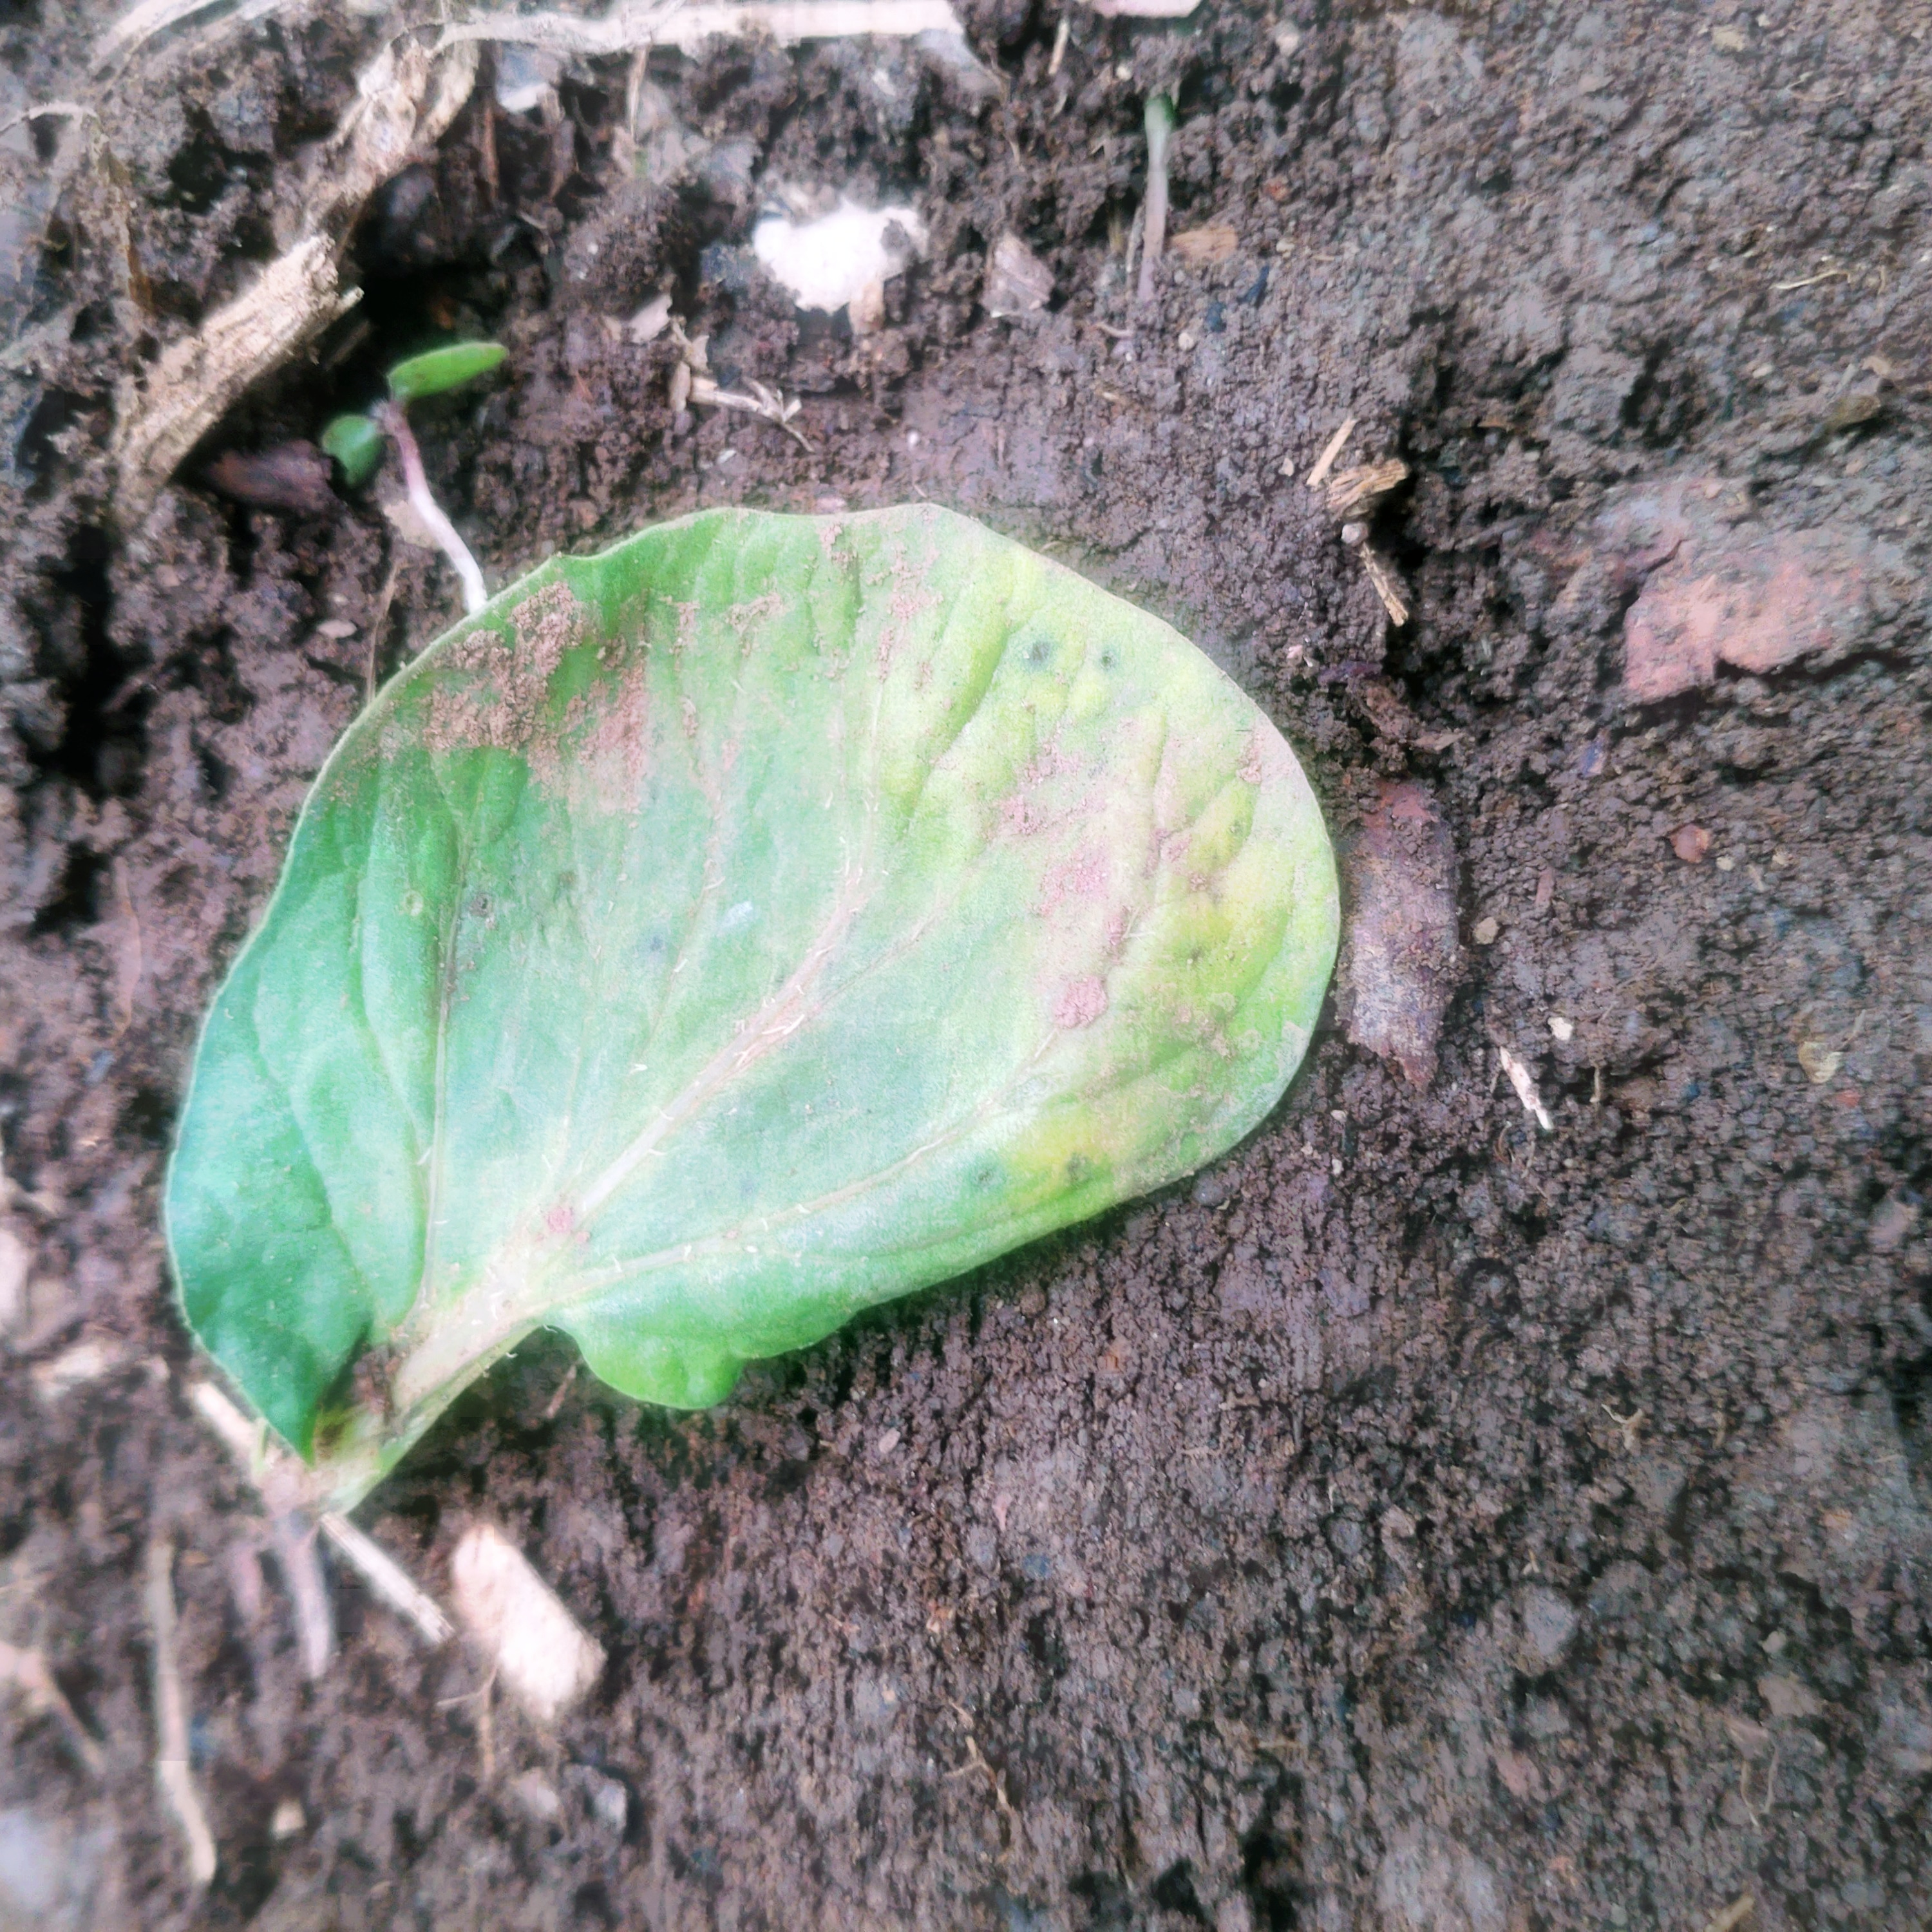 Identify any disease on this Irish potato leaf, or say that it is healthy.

late blight
